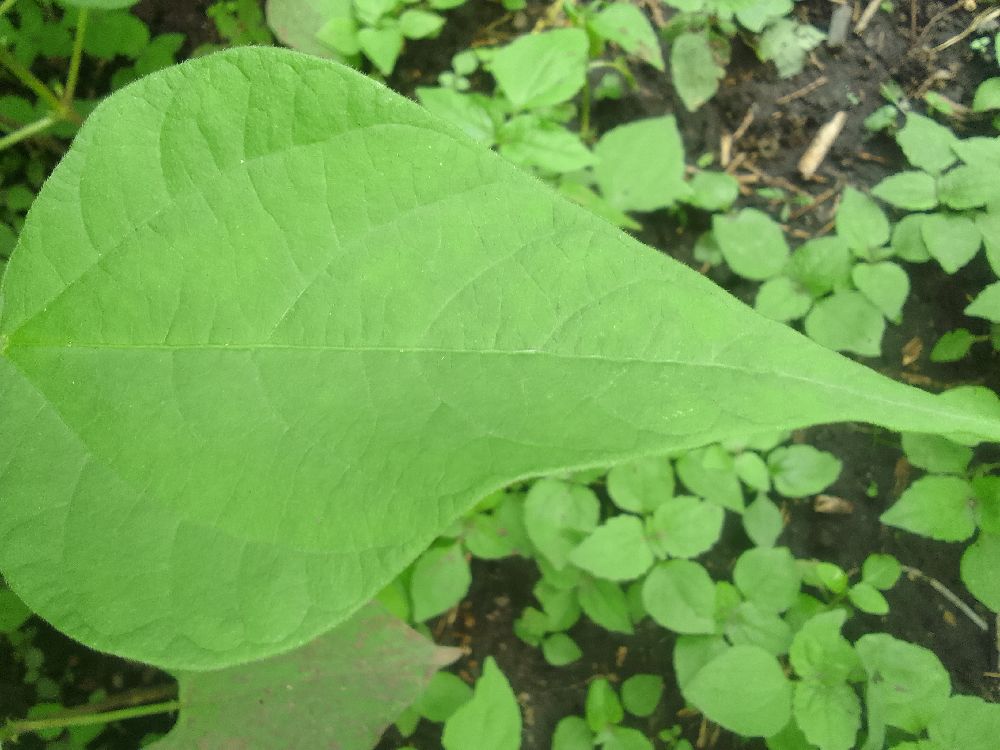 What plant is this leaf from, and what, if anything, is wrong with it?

common bean, healthy
